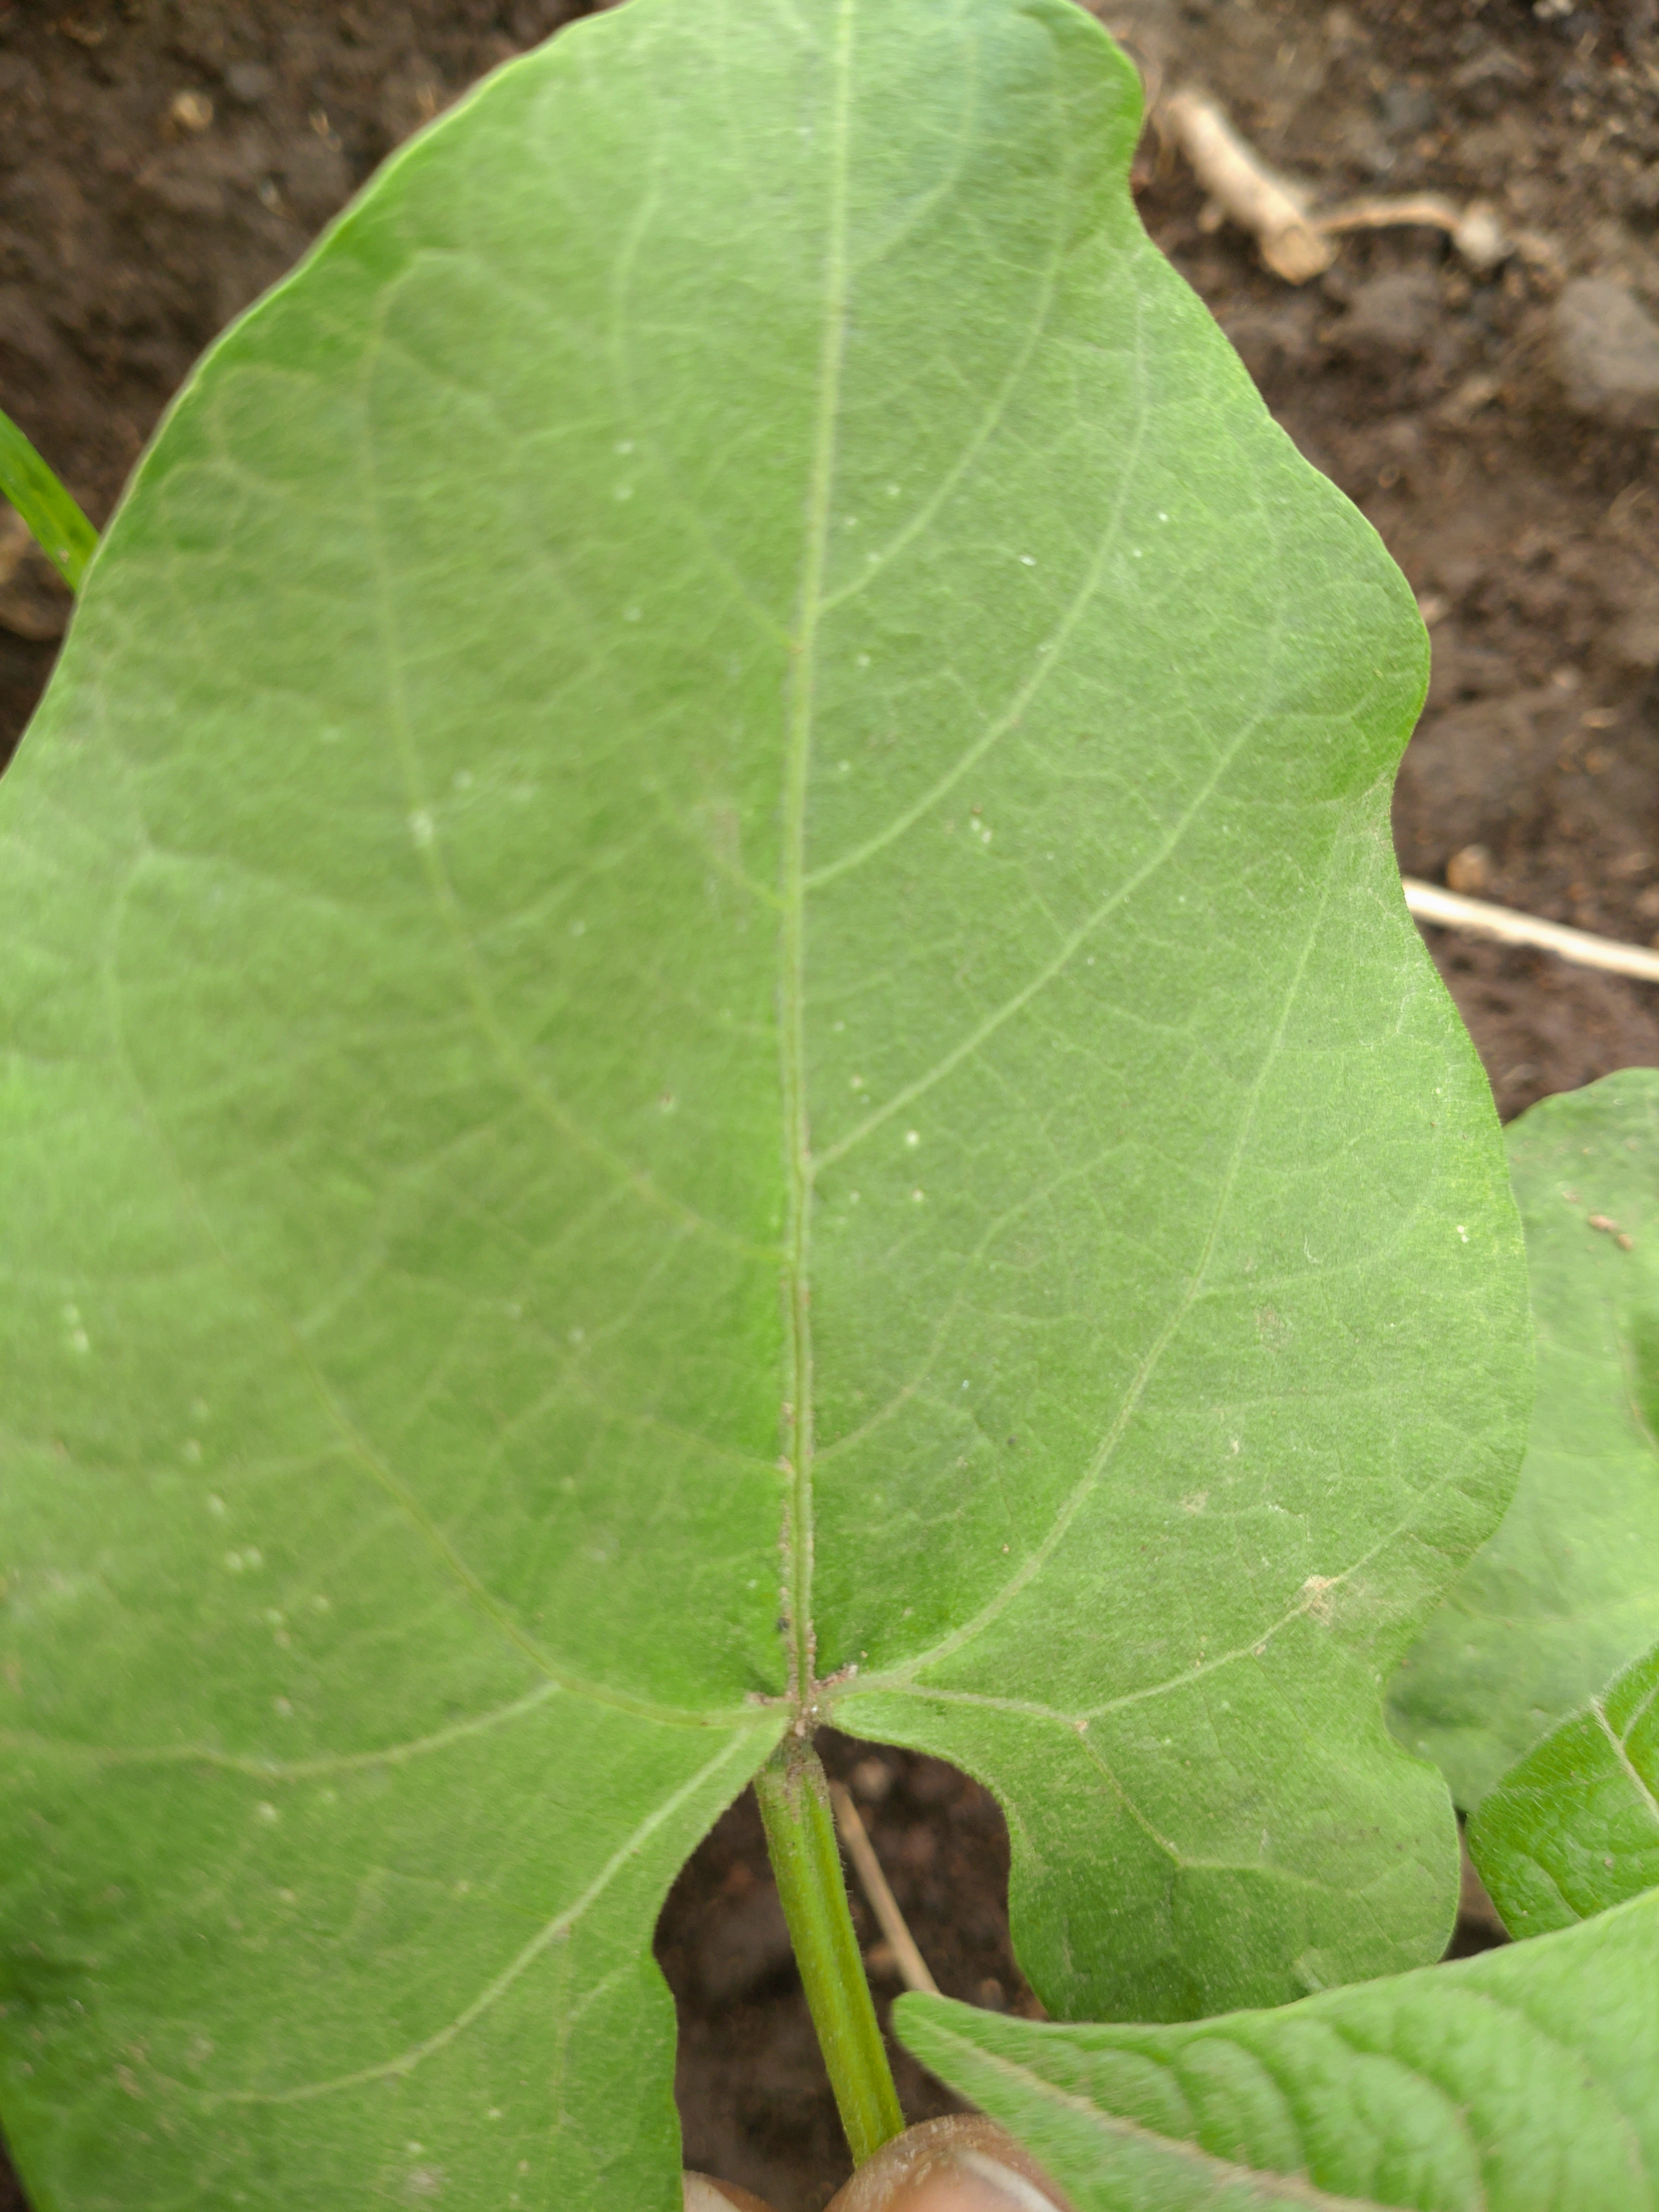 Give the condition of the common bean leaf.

healthy
